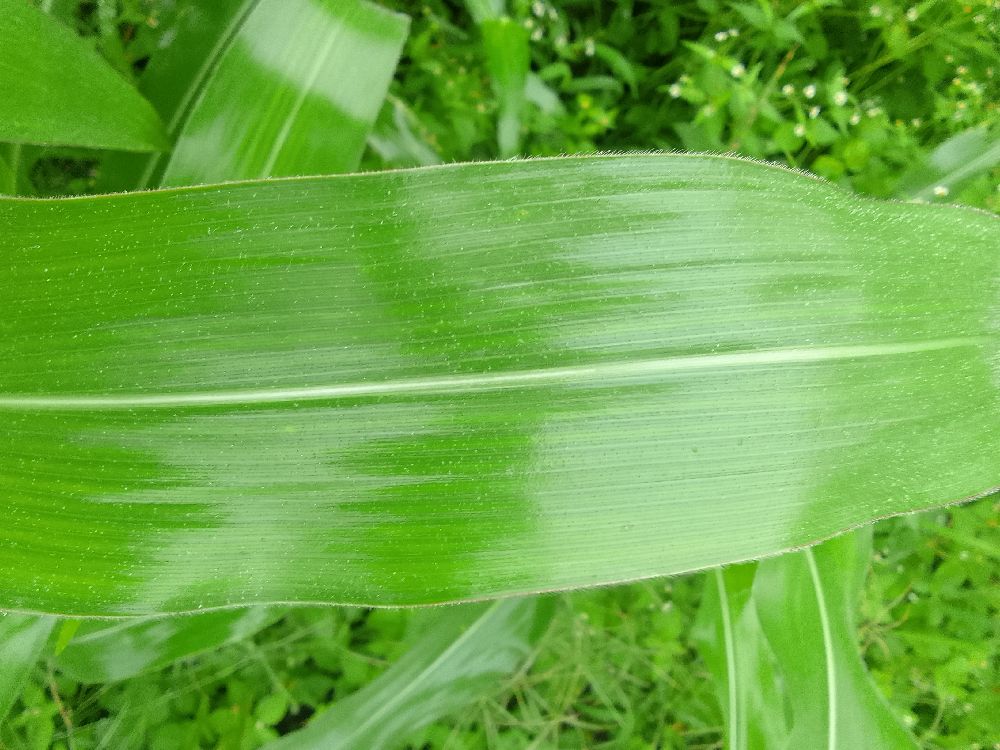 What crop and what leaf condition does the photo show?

maize, healthy
